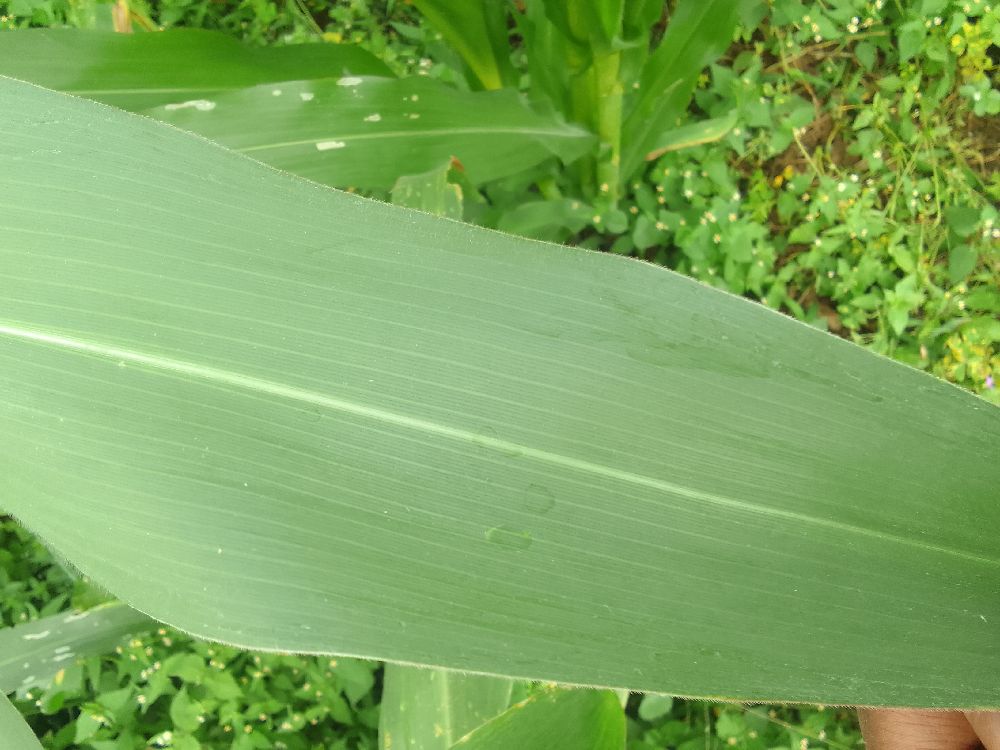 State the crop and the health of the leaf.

maize, healthy
